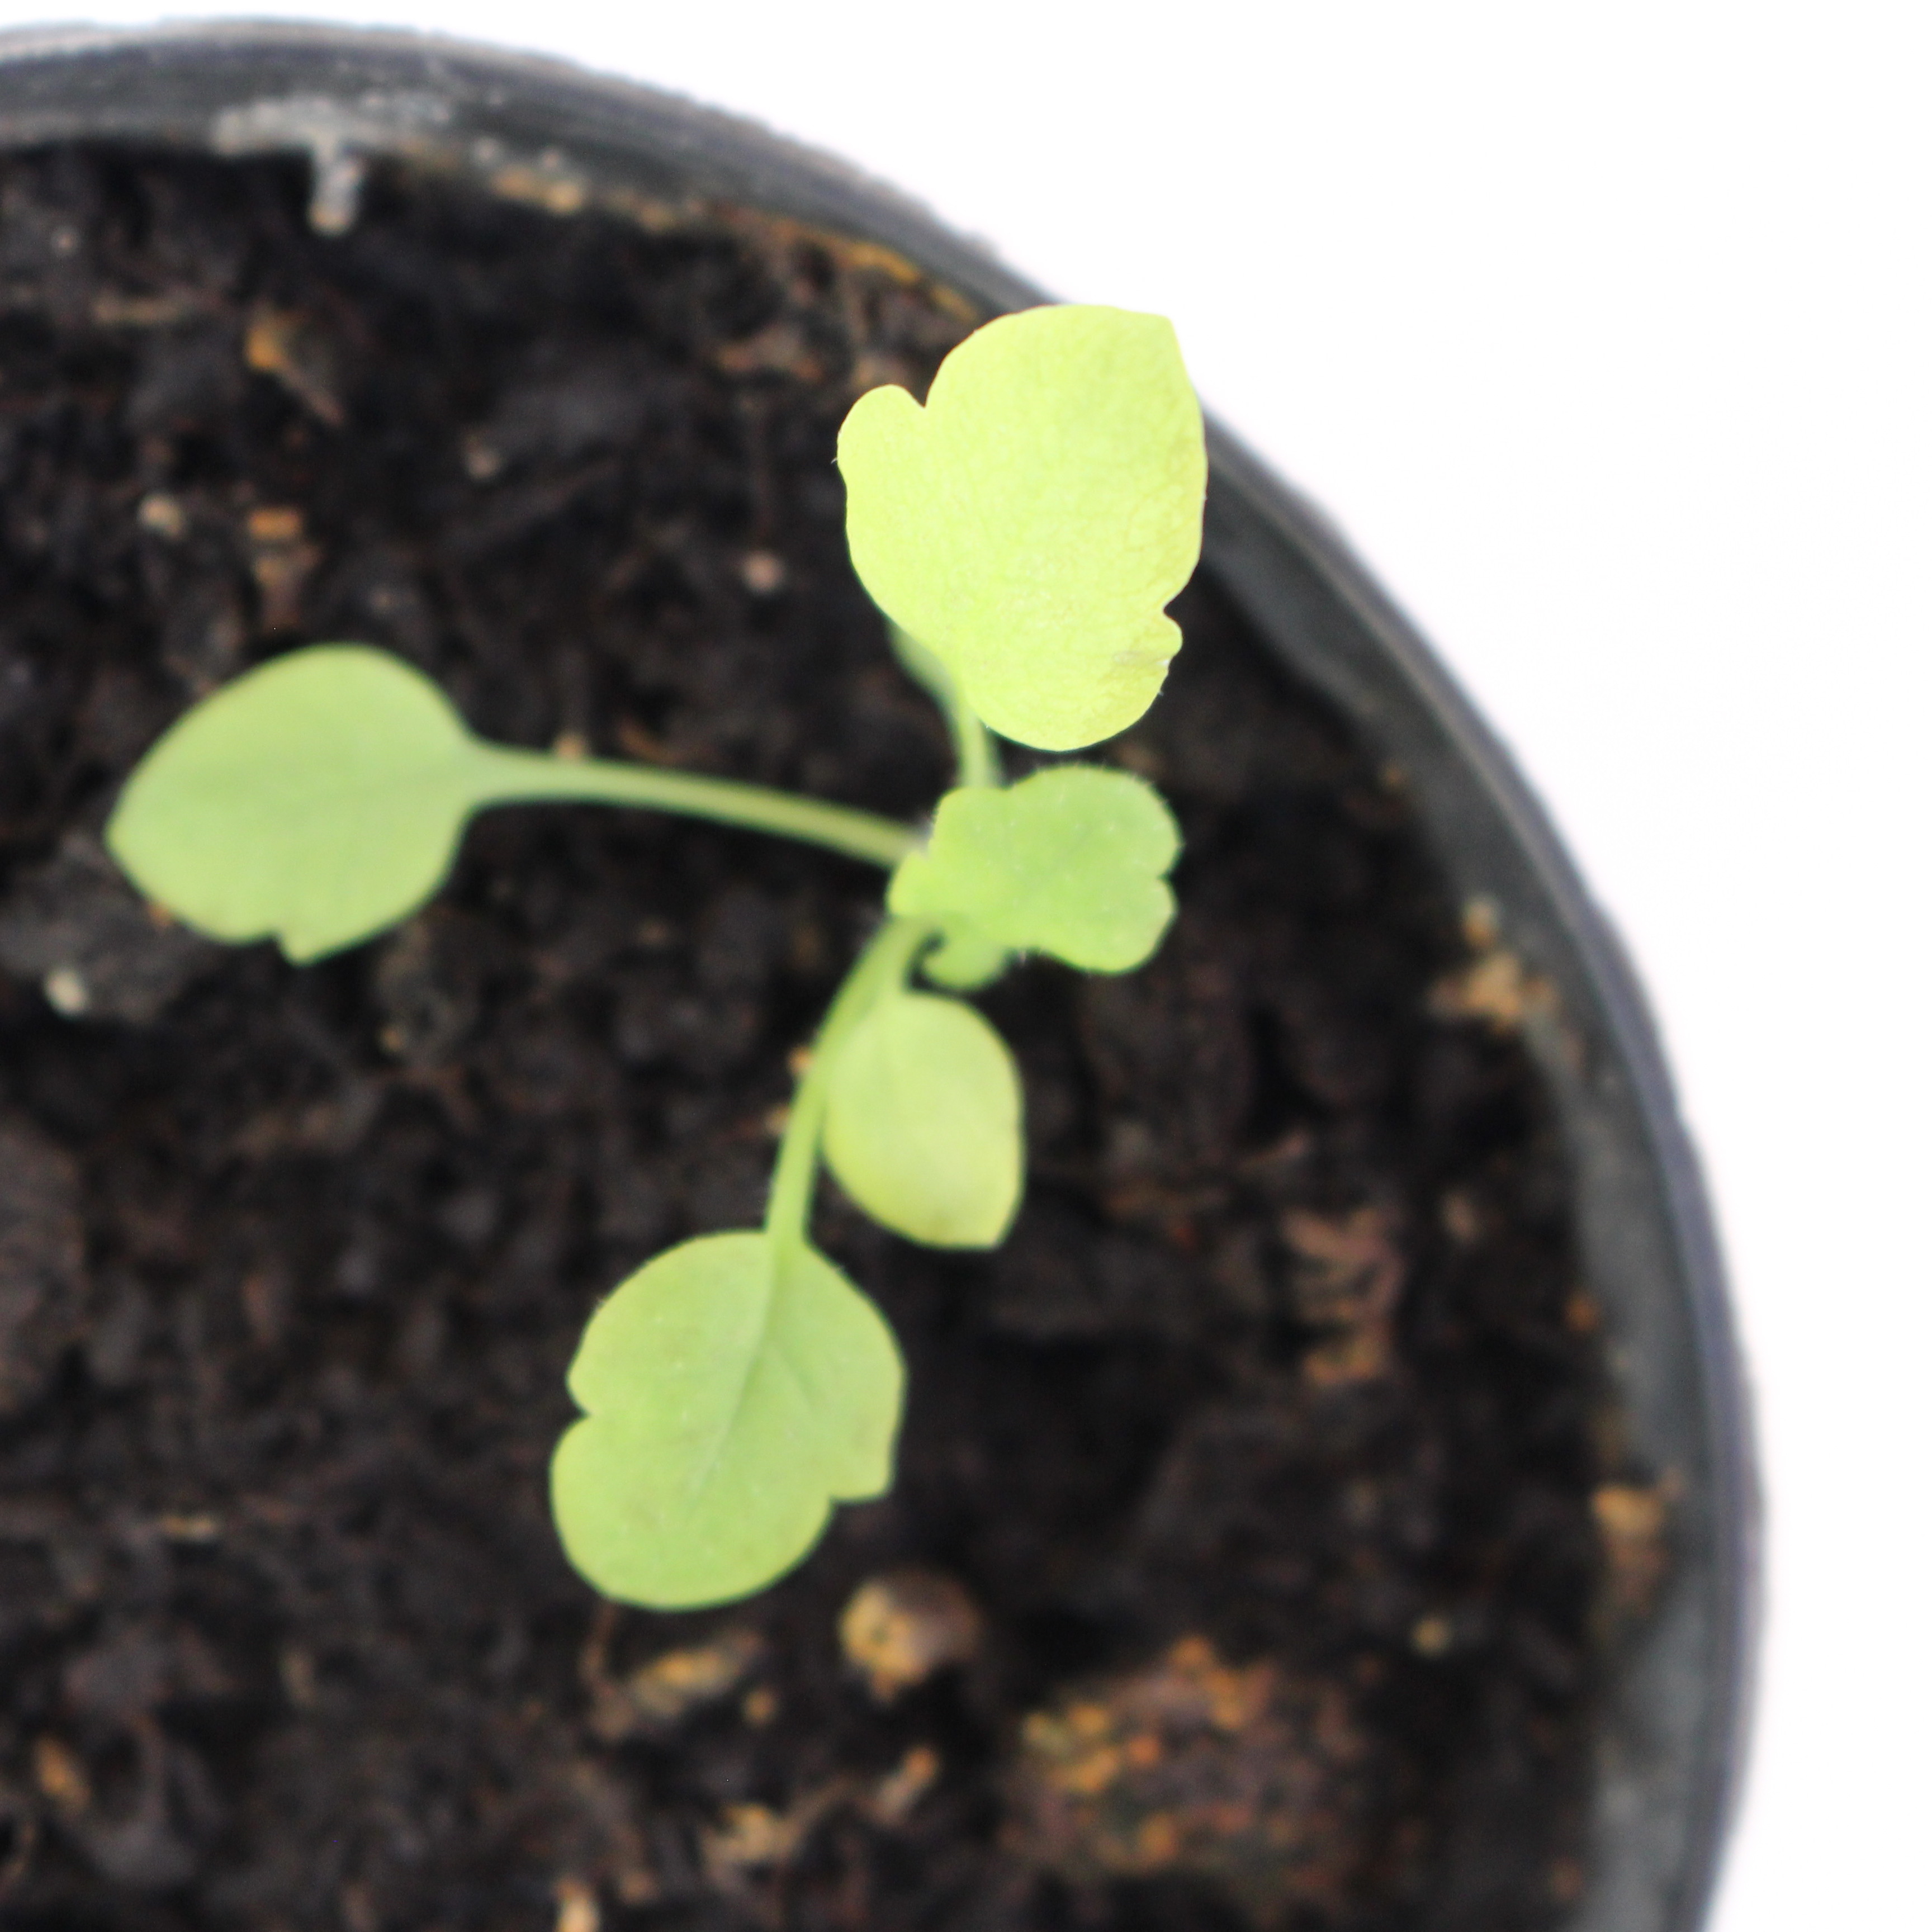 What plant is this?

Papaver rhoeas
